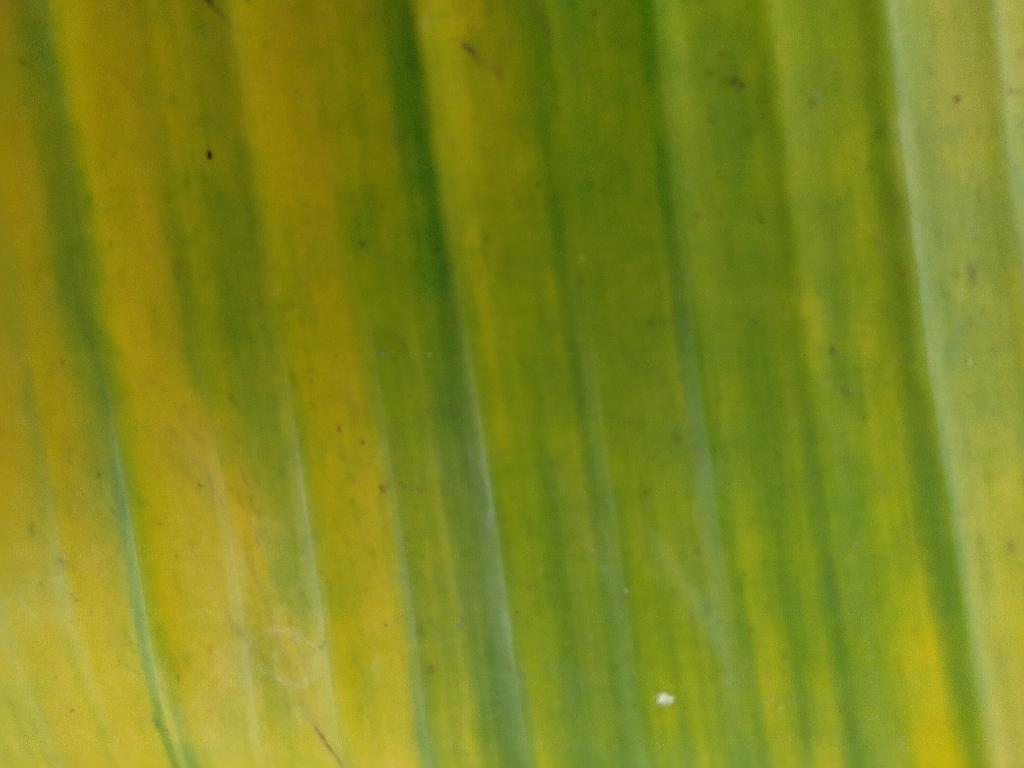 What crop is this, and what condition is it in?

banana, fusarium wilt race 1
